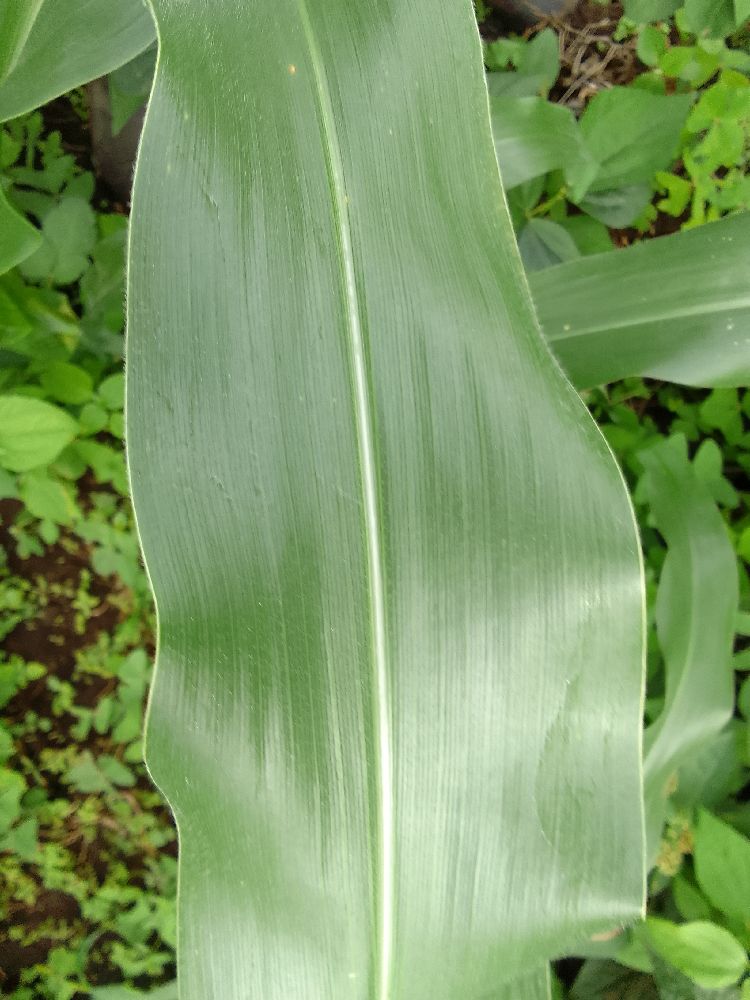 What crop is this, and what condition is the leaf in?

maize, healthy
